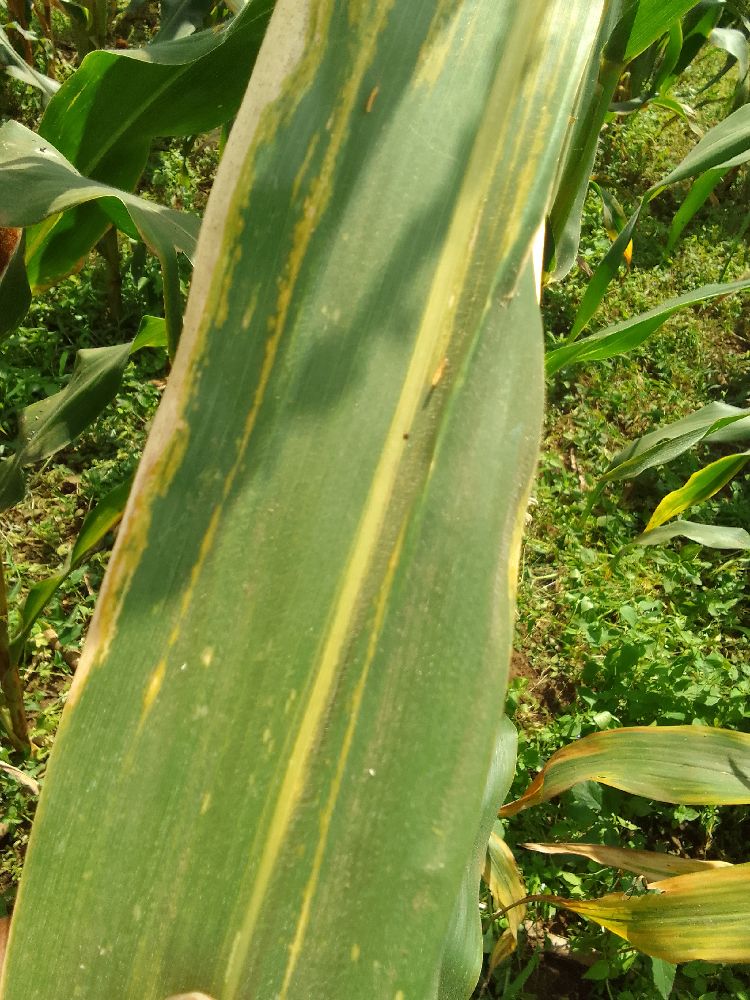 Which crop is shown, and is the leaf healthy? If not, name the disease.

maize, maize lethal necrosis
